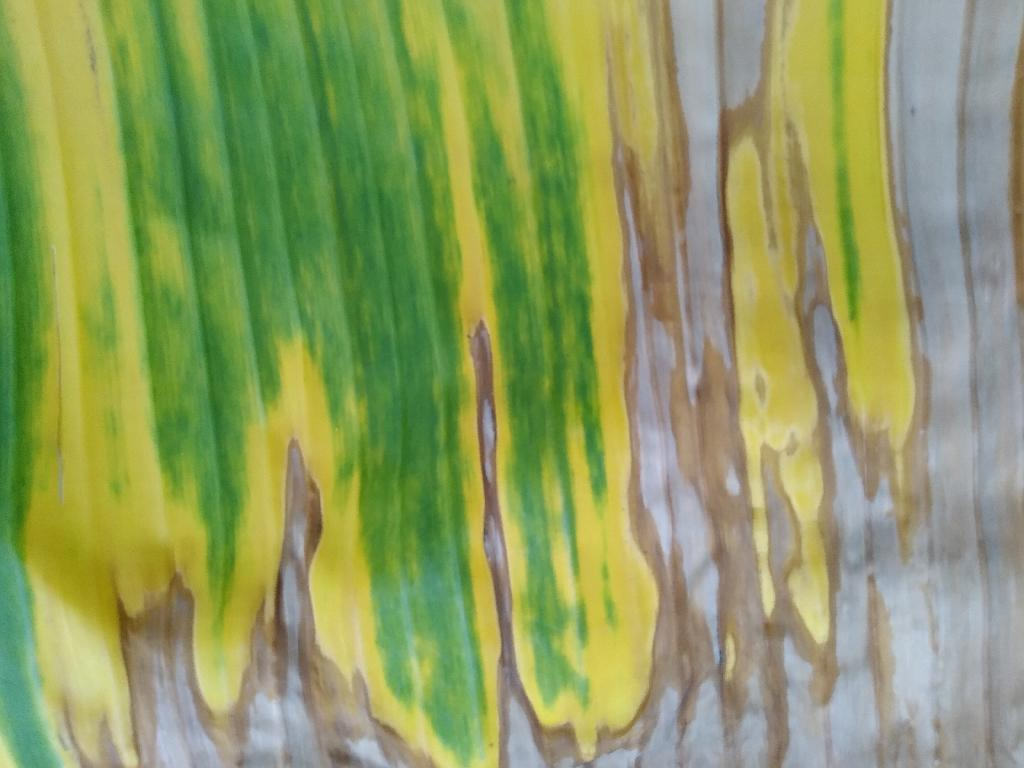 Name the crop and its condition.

banana, fusarium wilt race 1
